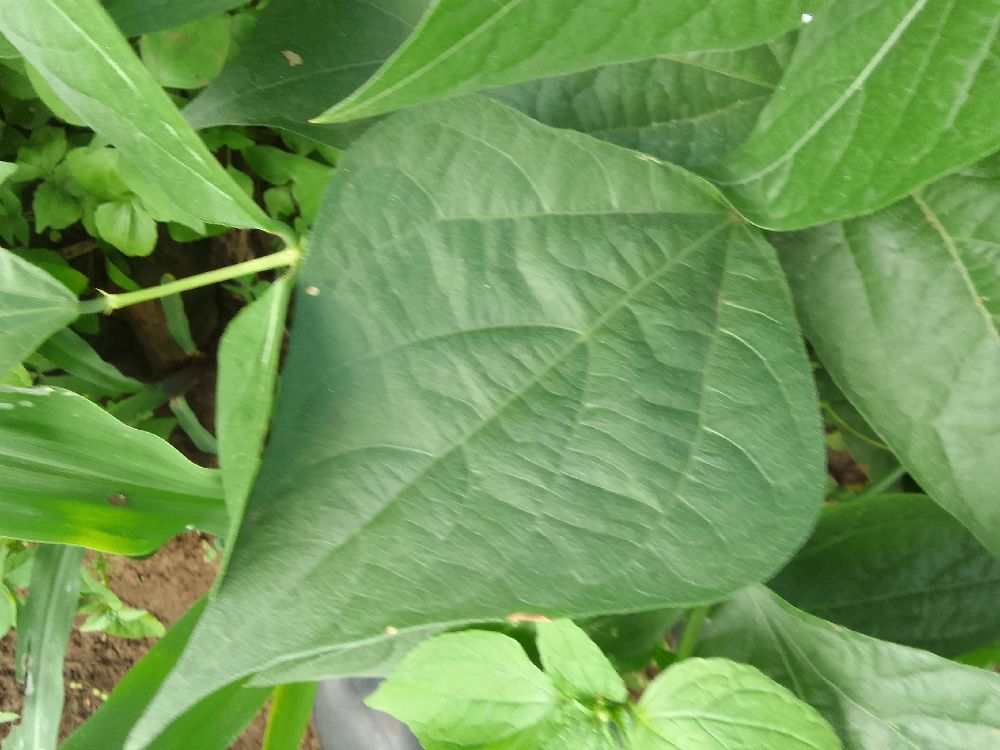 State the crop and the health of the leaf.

common bean, healthy
